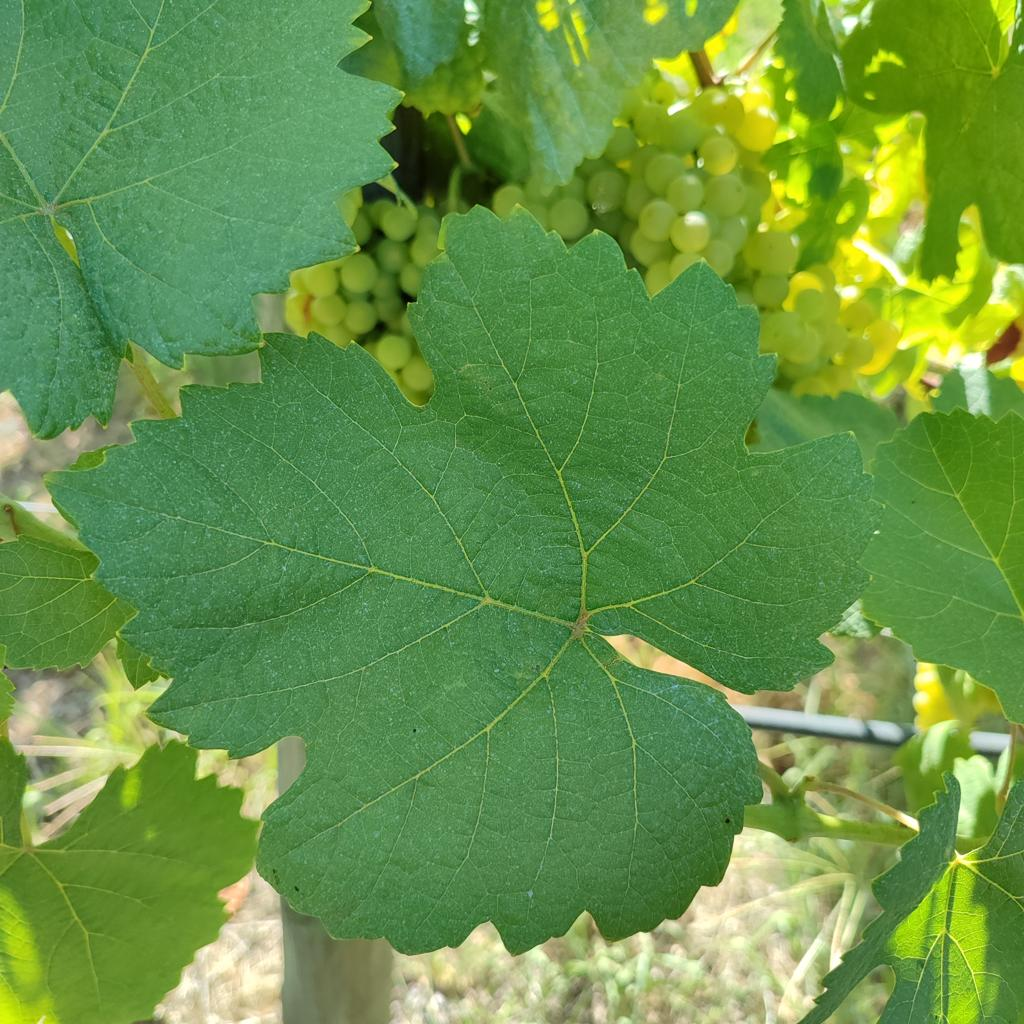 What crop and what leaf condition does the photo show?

grapevine, healthy
